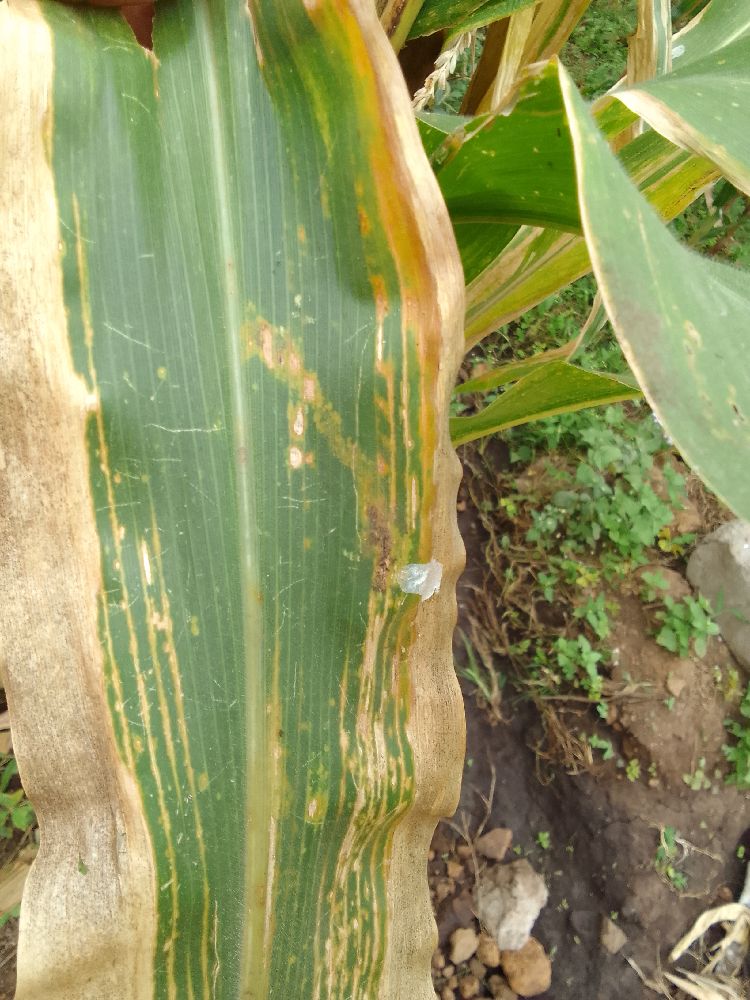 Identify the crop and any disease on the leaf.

maize, maize lethal necrosis
